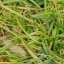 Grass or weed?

grass
